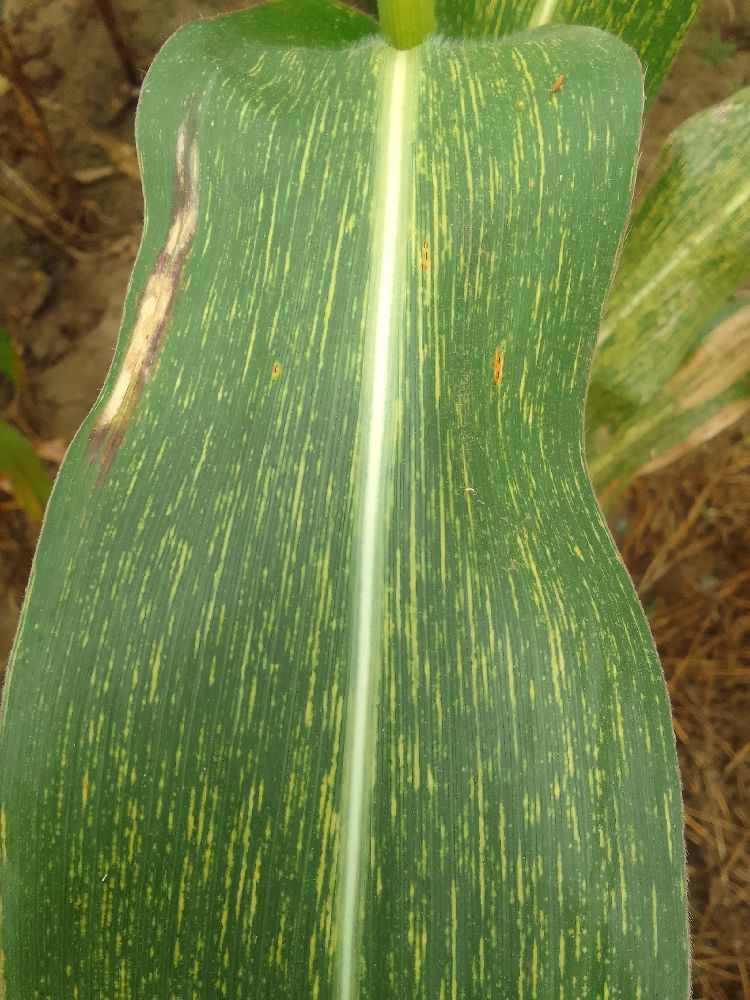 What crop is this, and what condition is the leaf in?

maize, maize streak virus
